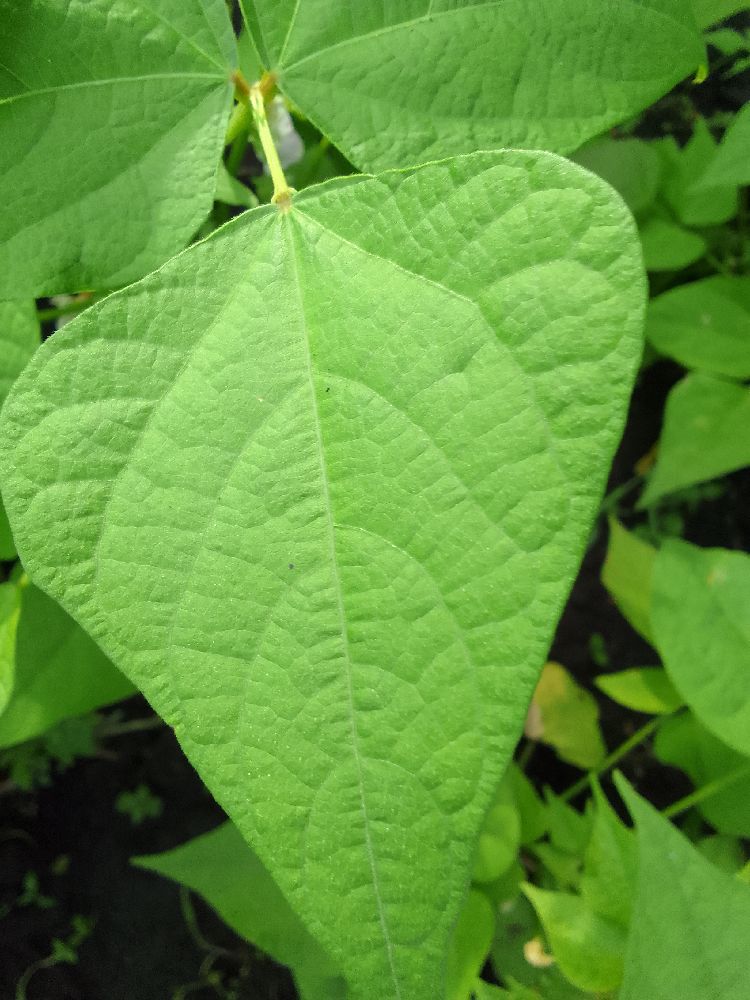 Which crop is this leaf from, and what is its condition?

common bean, healthy
